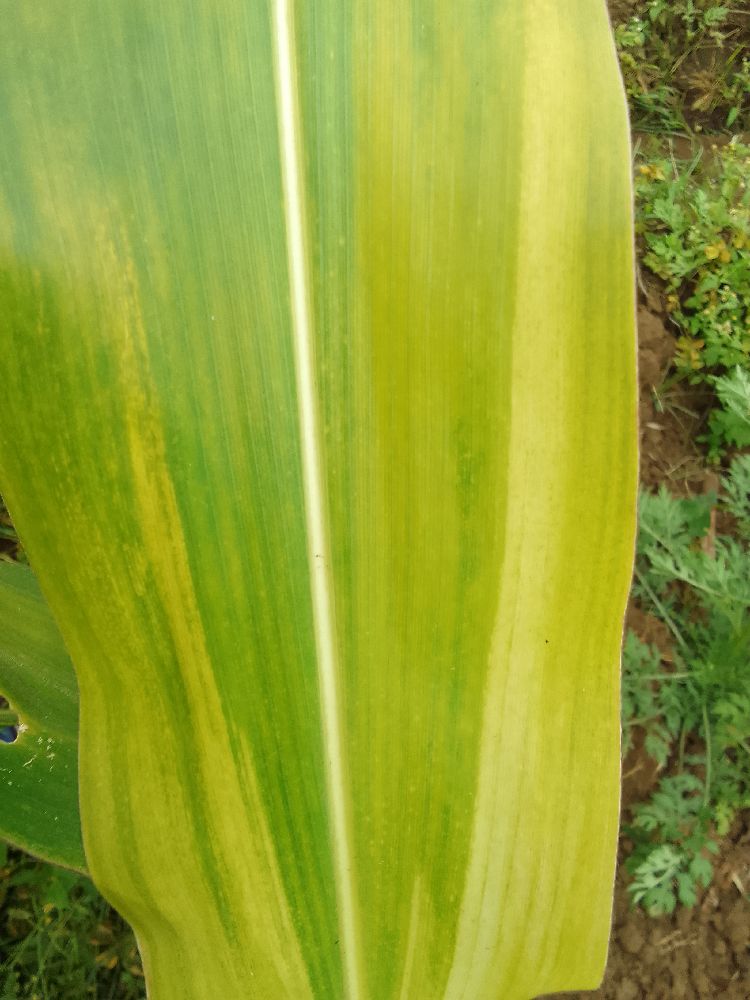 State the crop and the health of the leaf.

maize, maize lethal necrosis
